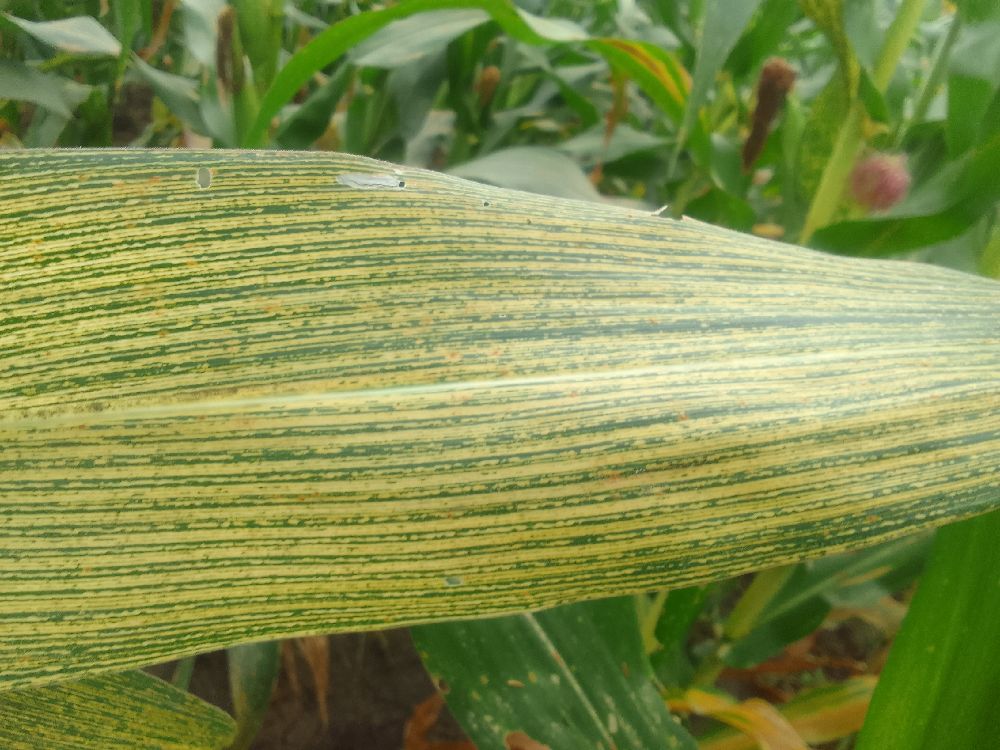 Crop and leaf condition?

maize, maize streak virus
